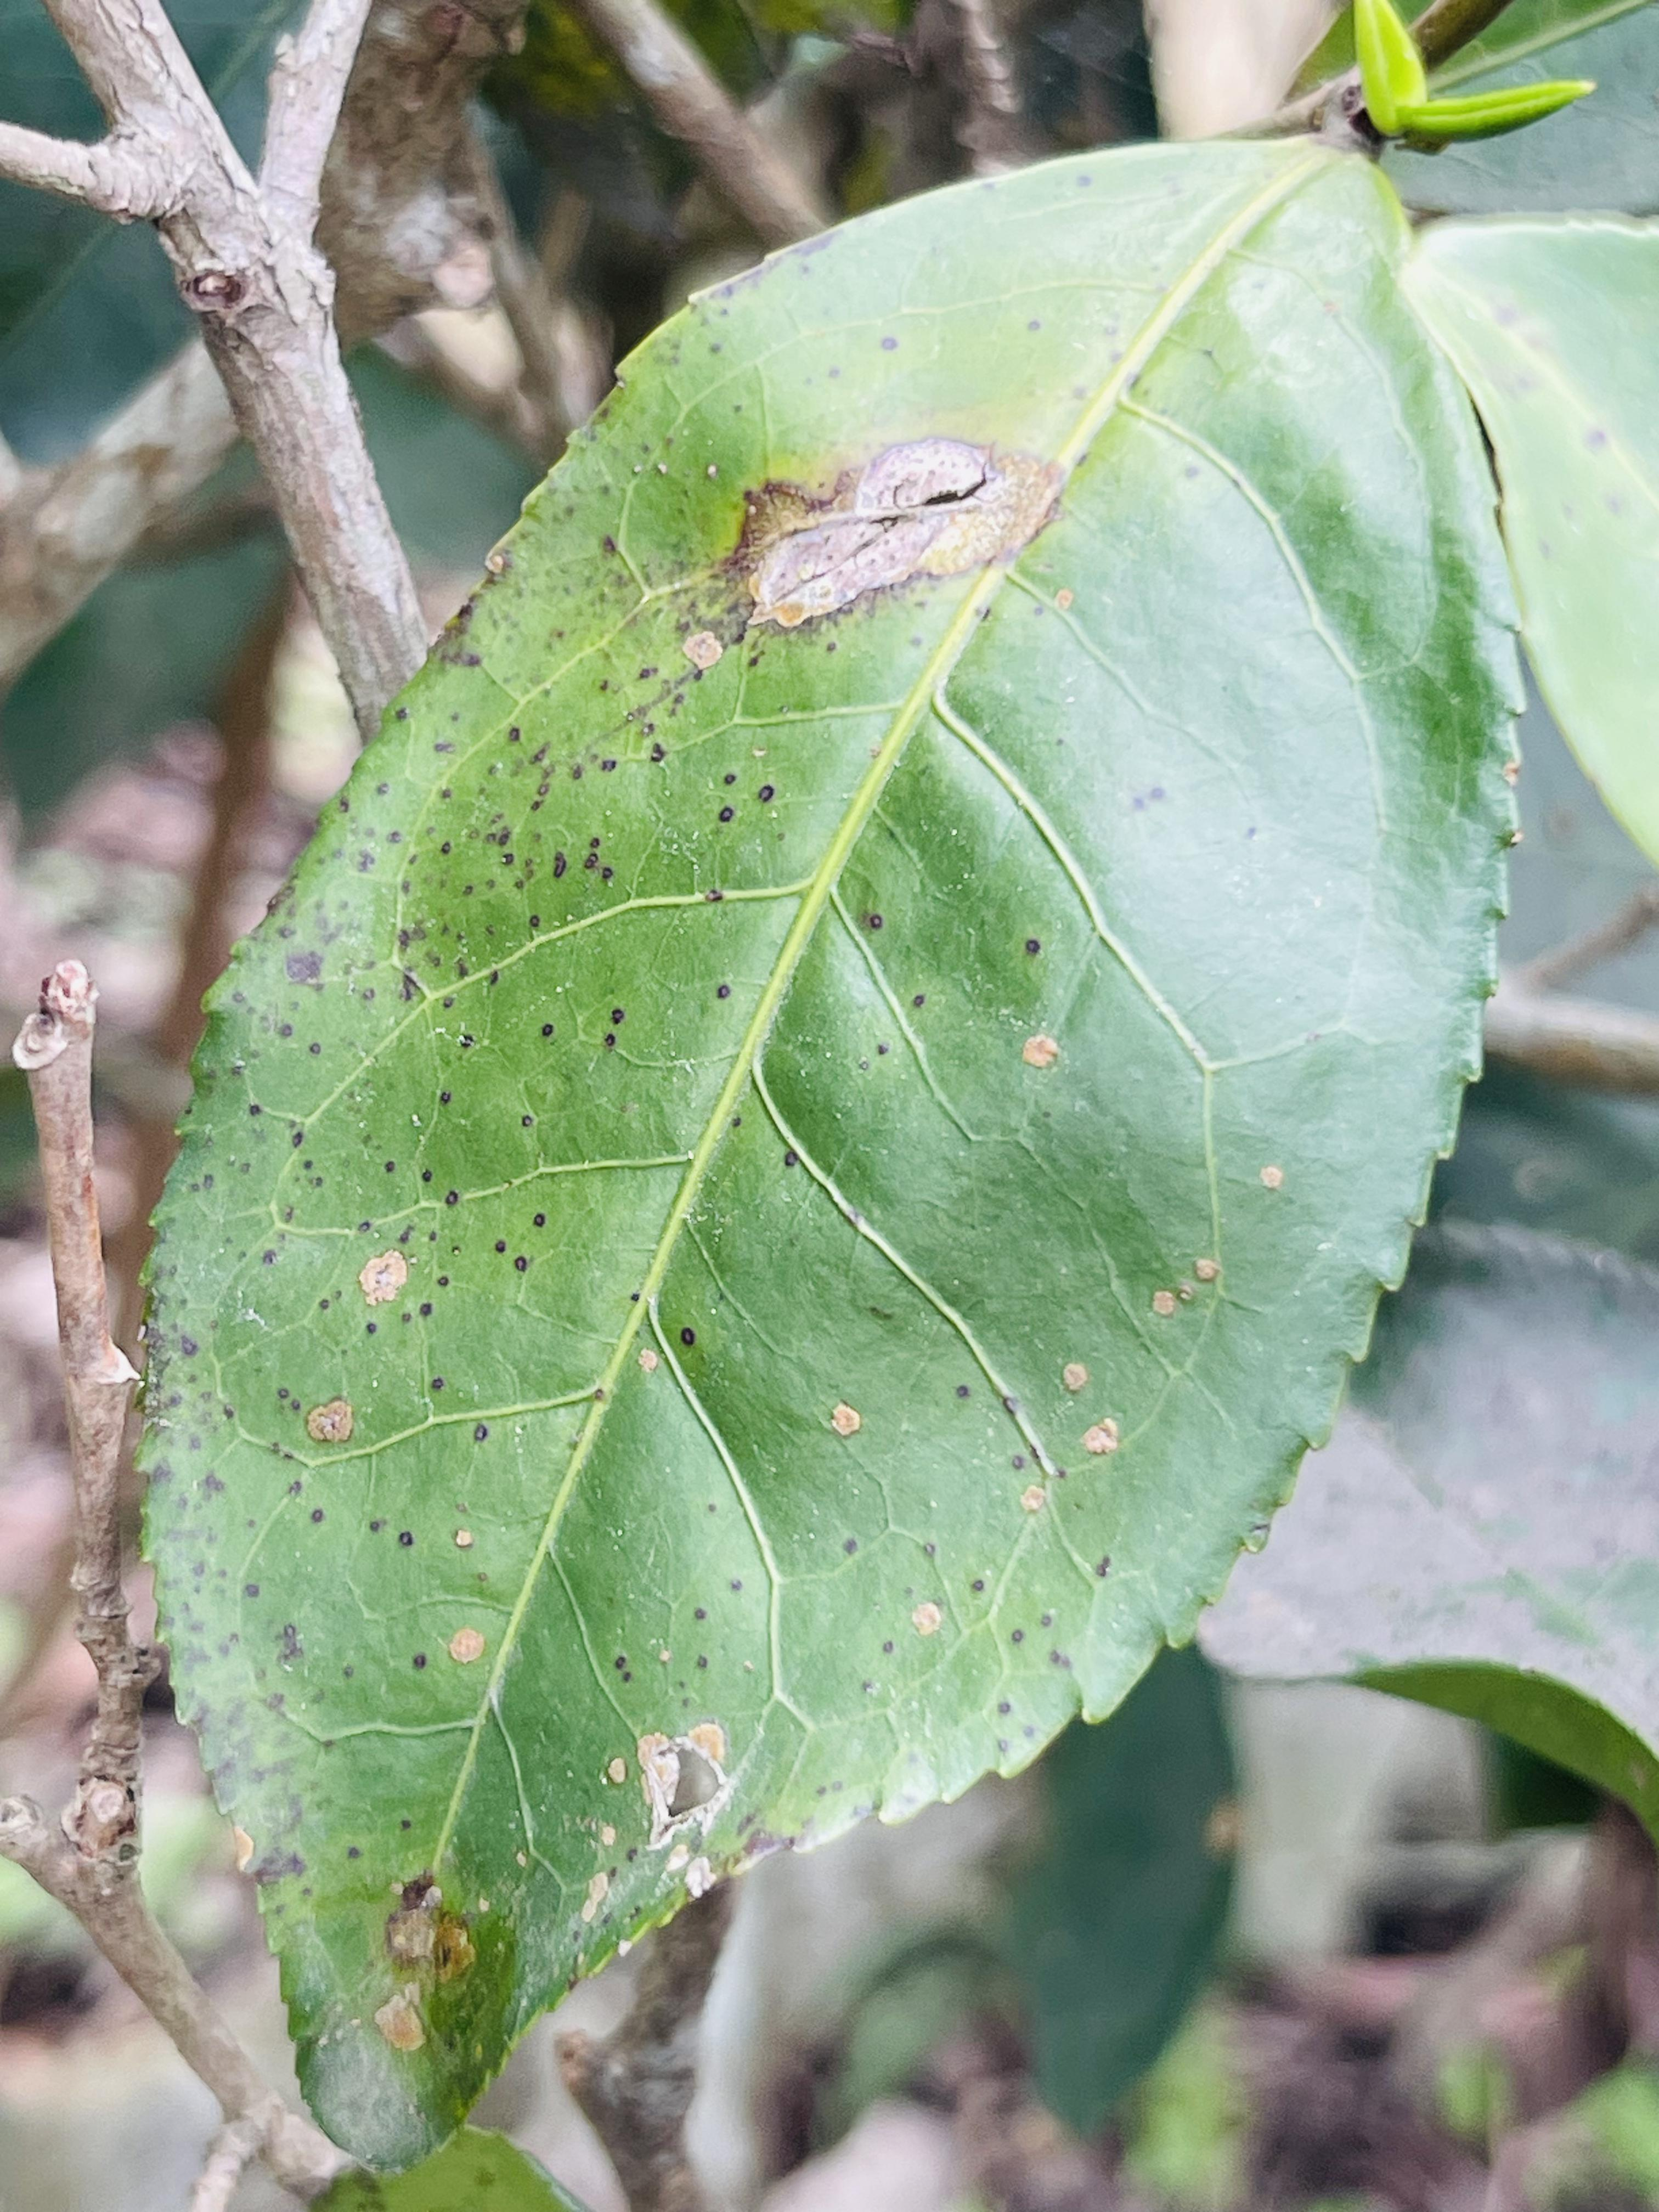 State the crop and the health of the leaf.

tea, blight
